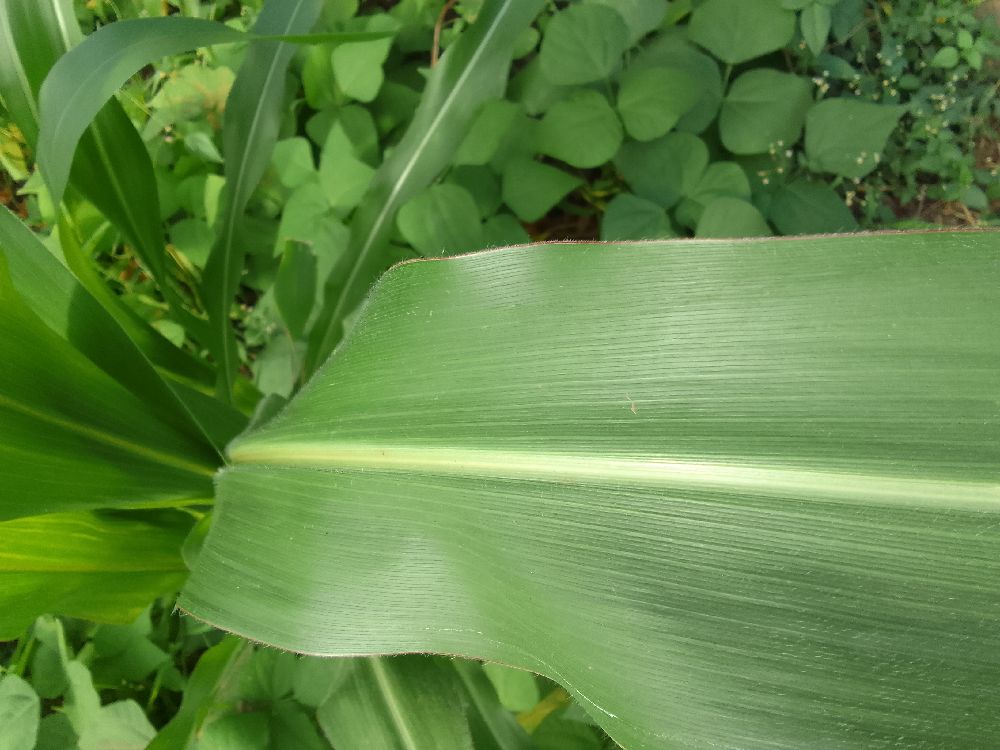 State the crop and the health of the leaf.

maize, healthy
